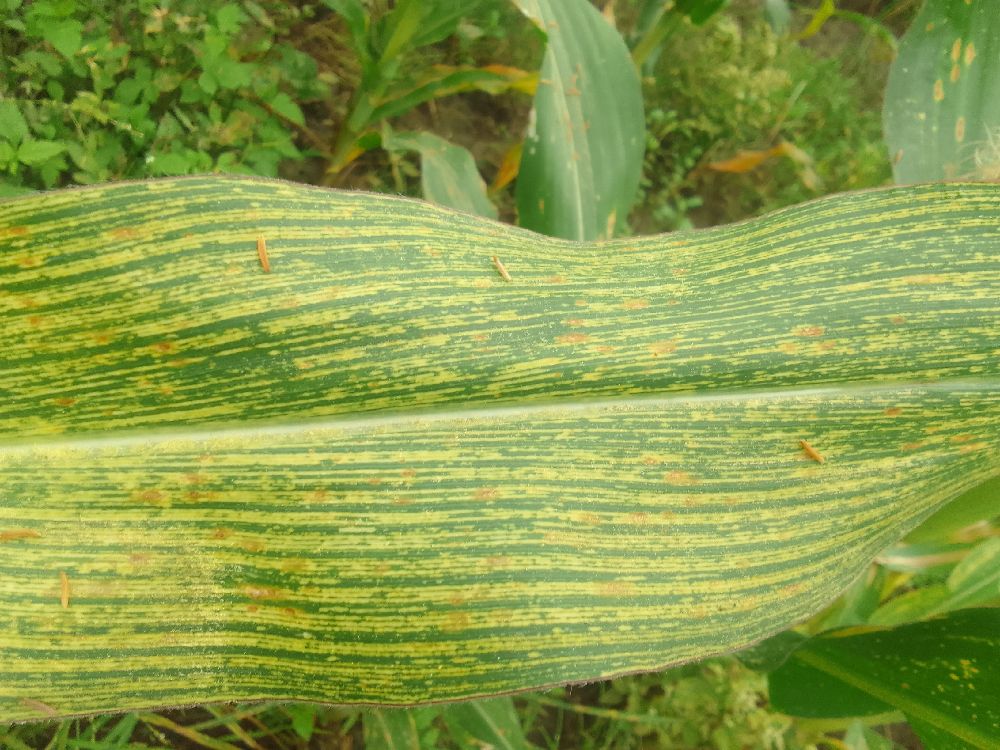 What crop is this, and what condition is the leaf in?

maize, maize streak virus
